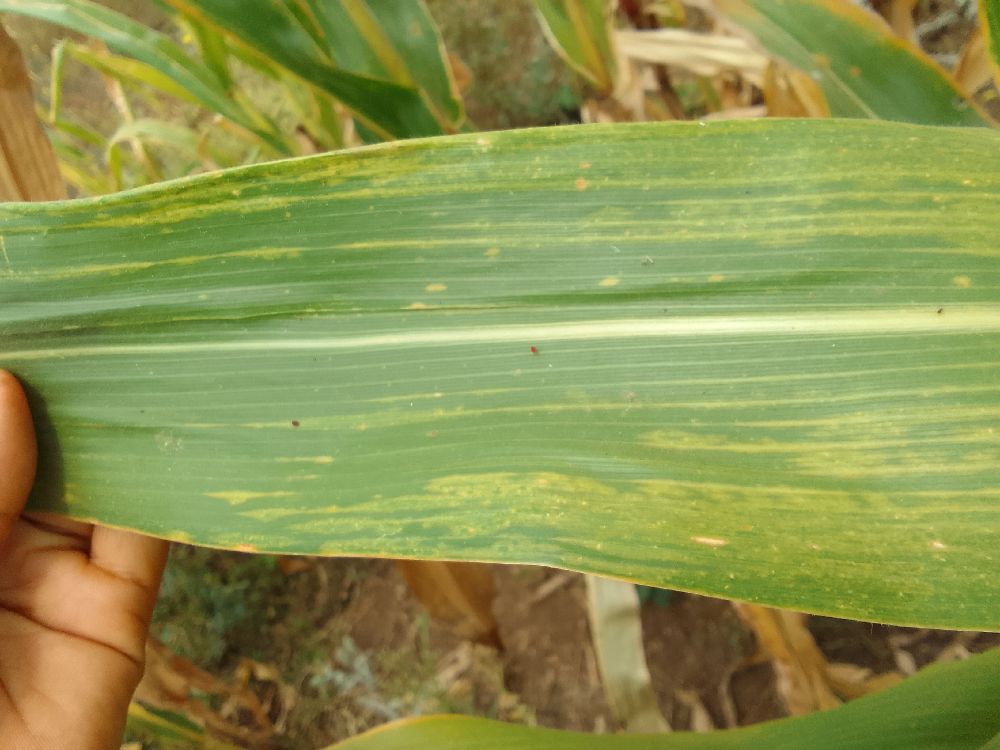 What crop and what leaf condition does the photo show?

maize, maize lethal necrosis
